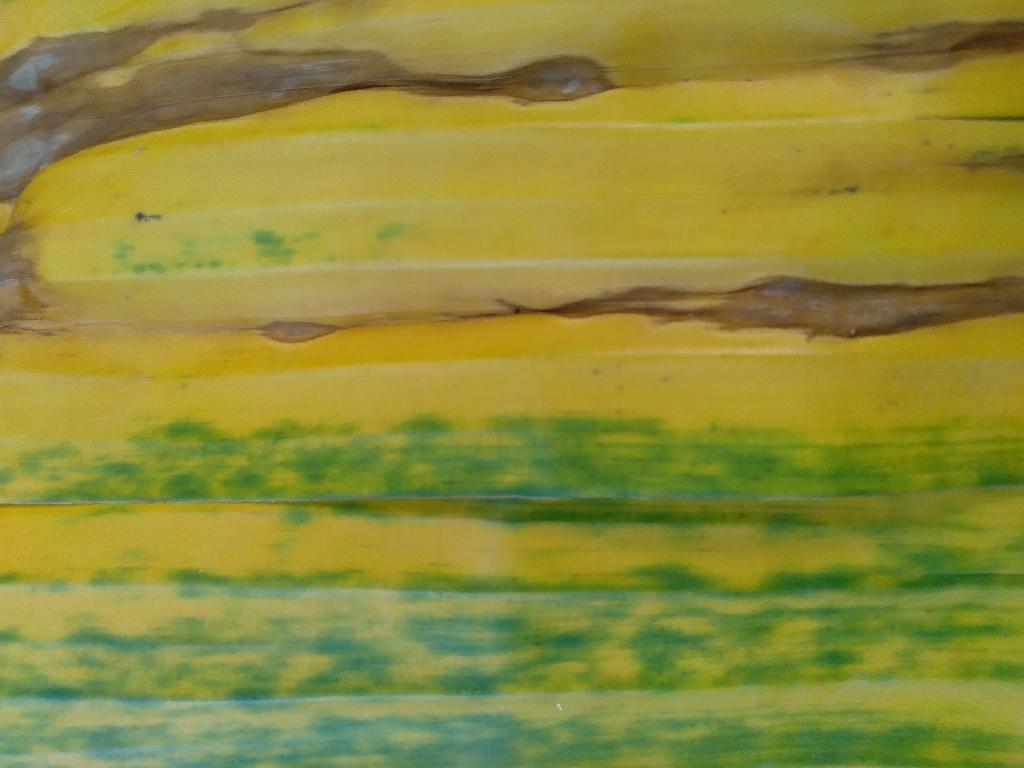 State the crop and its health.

banana, fusarium wilt race 1
